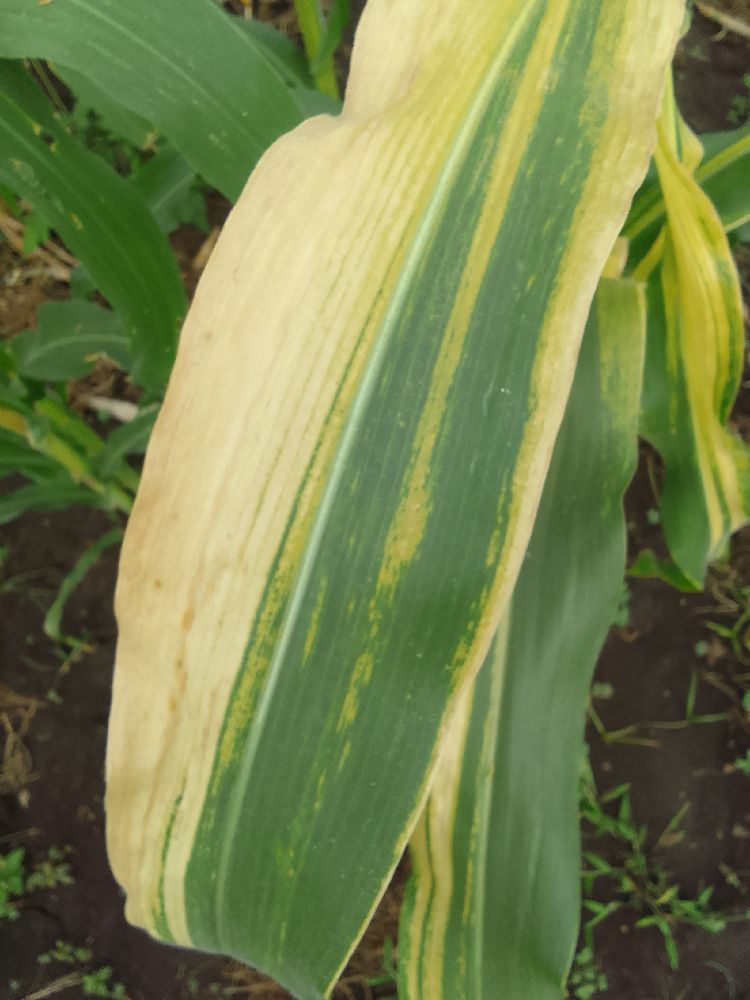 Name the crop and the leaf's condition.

maize, maize lethal necrosis
